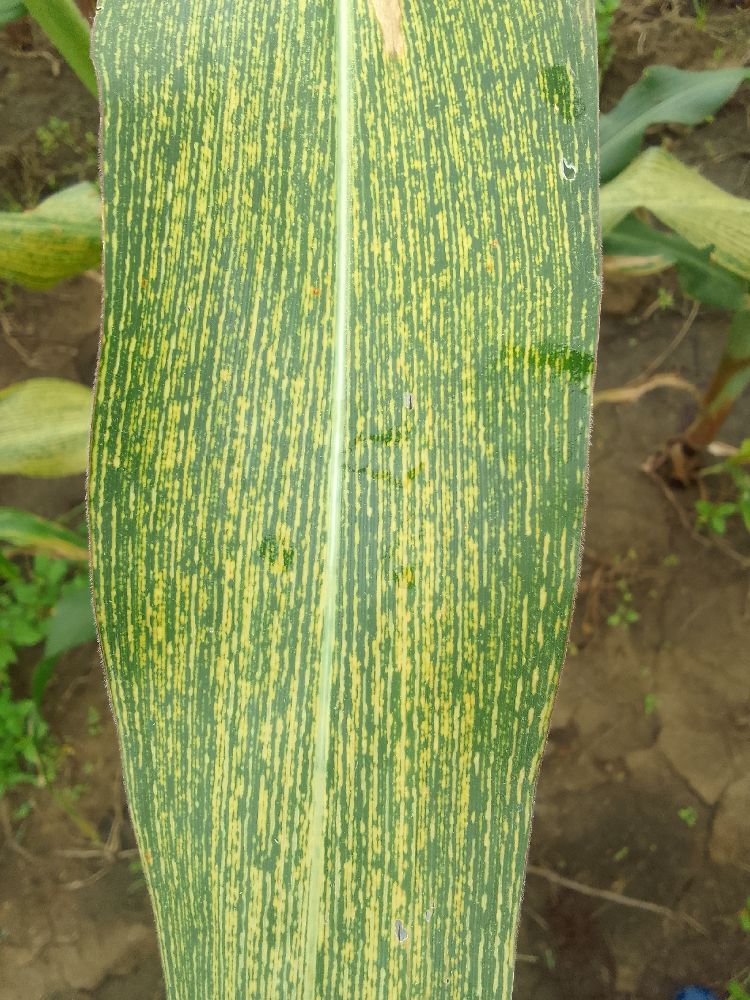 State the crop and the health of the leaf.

maize, maize streak virus
